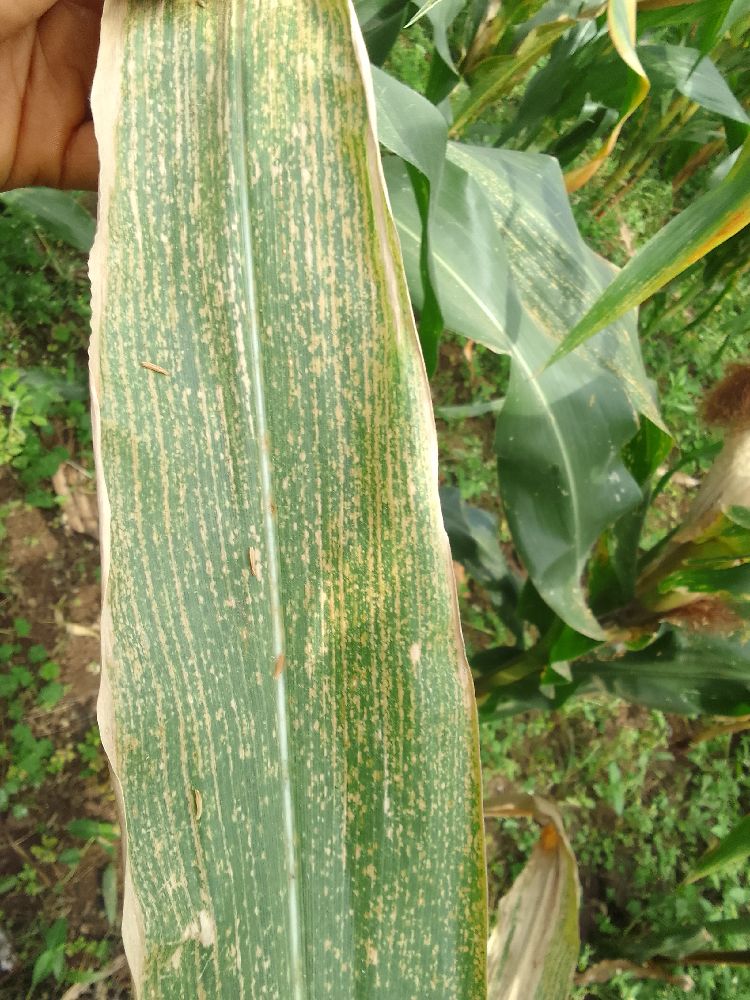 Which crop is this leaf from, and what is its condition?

maize, maize lethal necrosis
